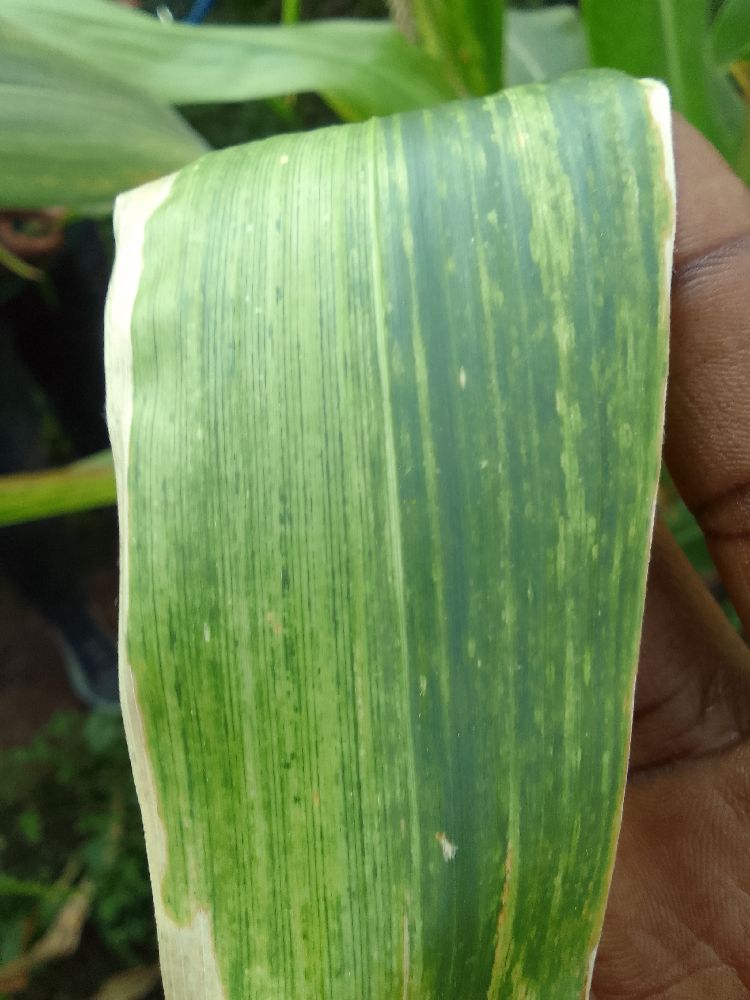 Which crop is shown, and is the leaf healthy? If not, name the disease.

maize, maize lethal necrosis
